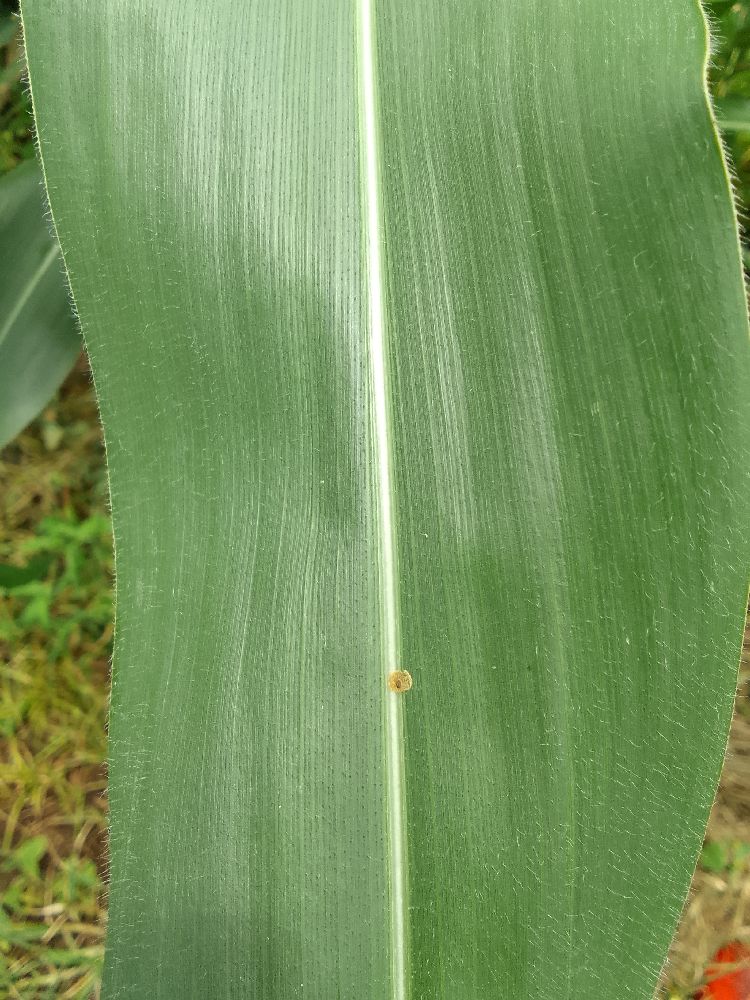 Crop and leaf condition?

maize, healthy
